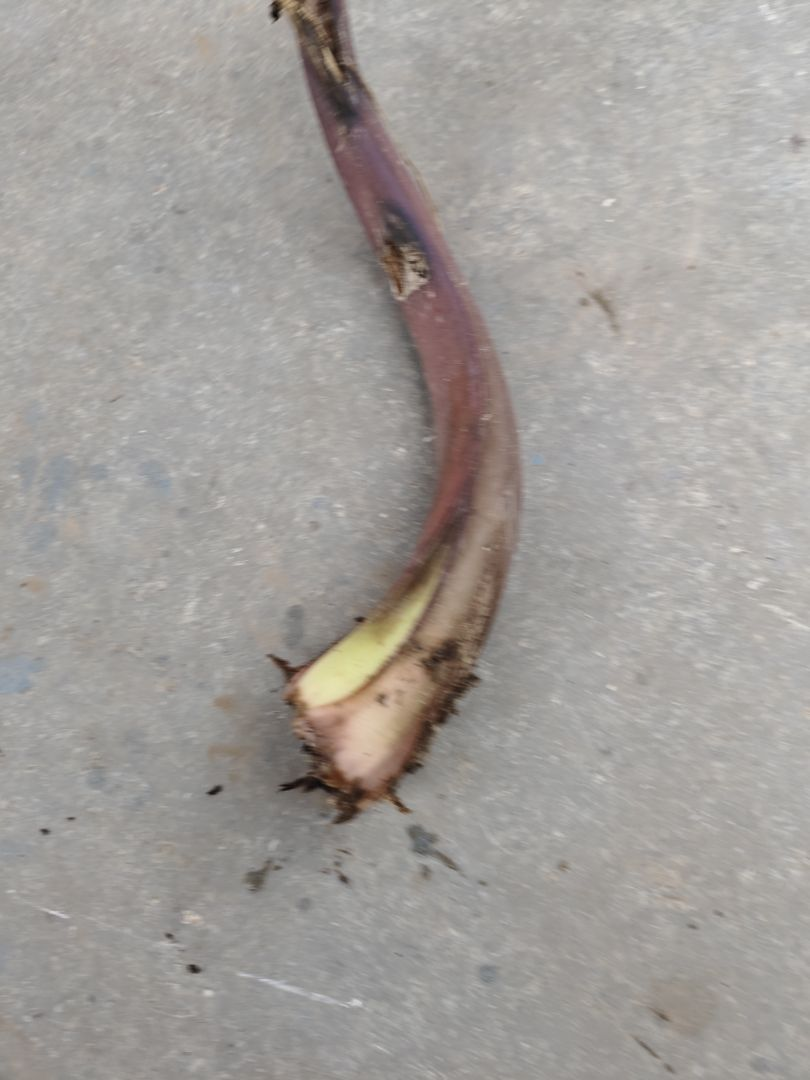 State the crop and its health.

taro, root rot
